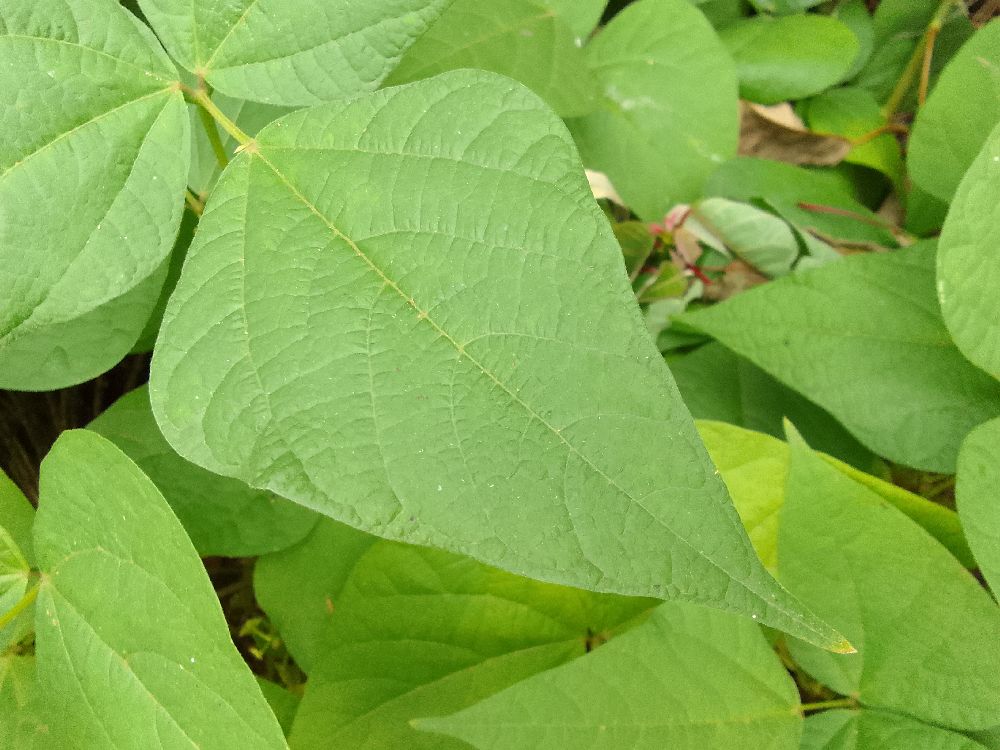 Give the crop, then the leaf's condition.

common bean, healthy
